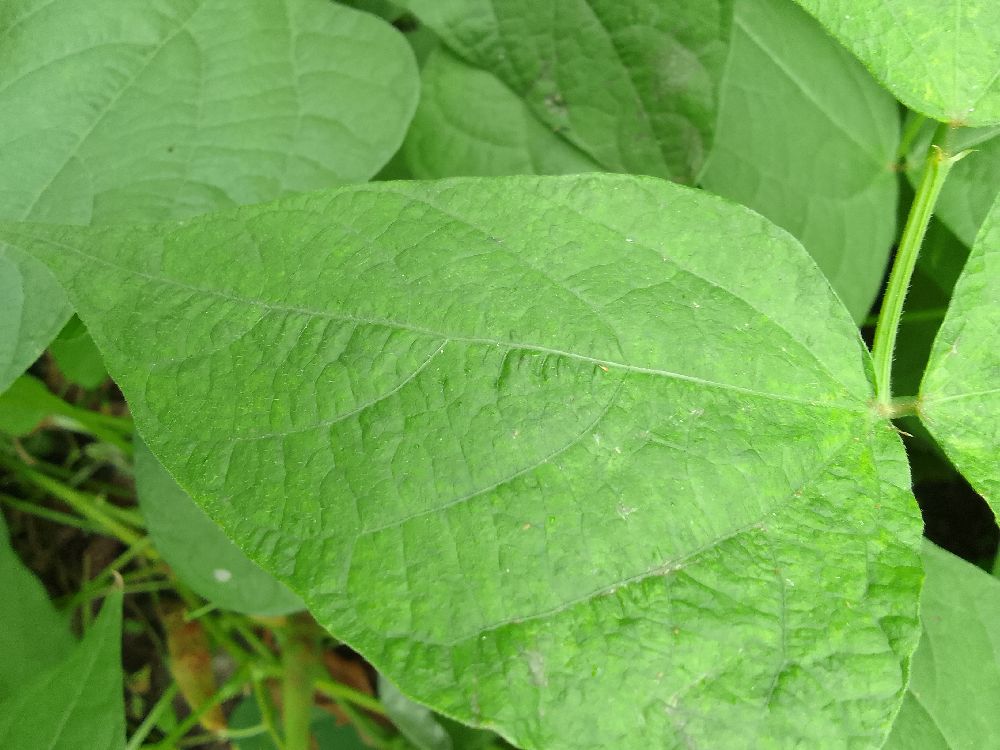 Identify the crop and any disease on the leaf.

common bean, healthy
